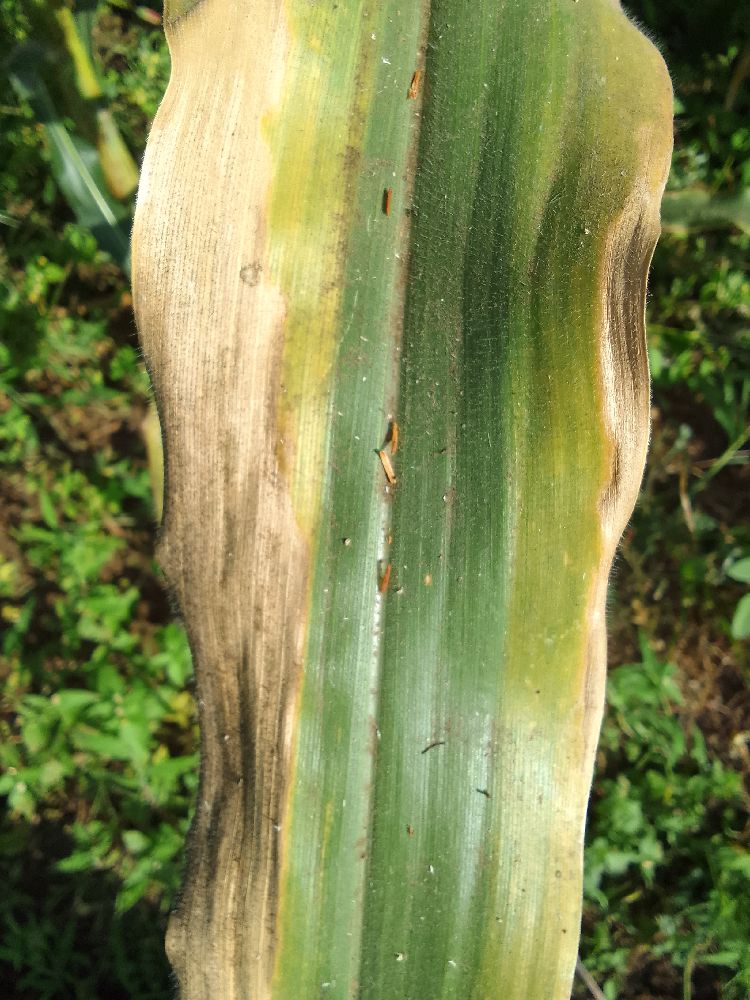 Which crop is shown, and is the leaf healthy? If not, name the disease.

maize, maize lethal necrosis
